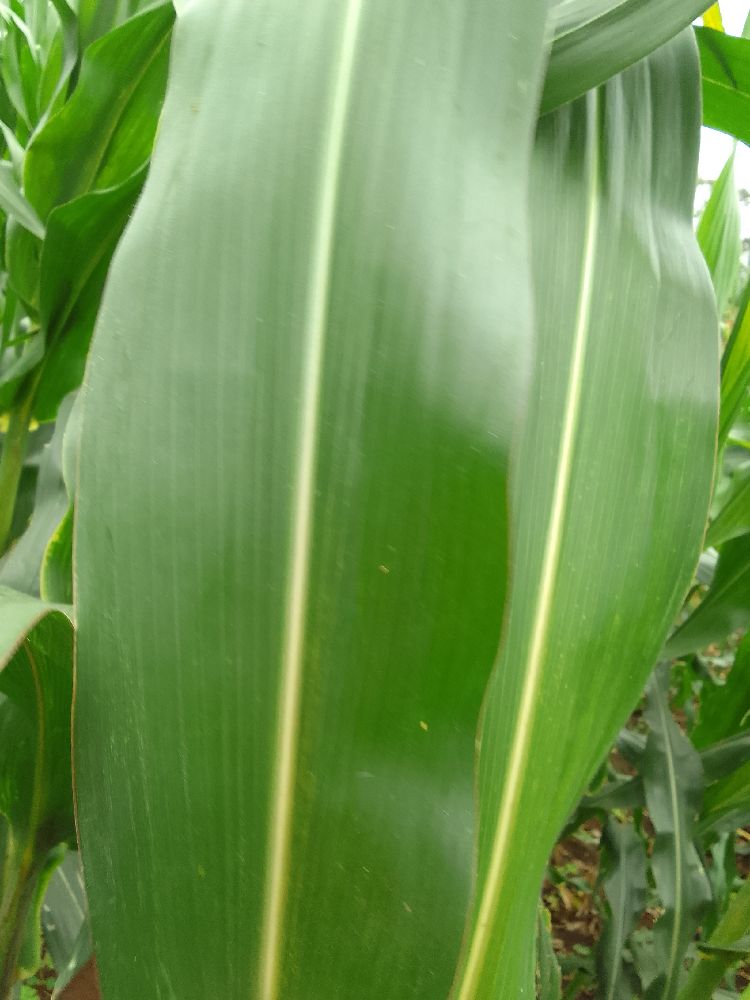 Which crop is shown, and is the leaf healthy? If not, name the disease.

maize, healthy
